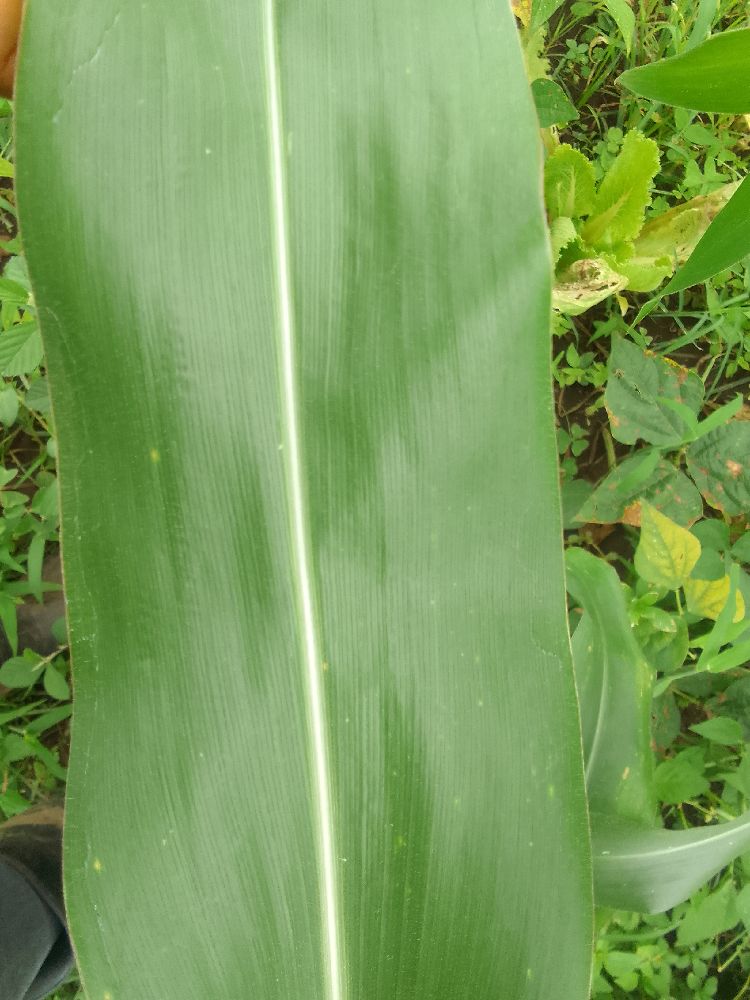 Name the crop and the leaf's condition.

maize, healthy
